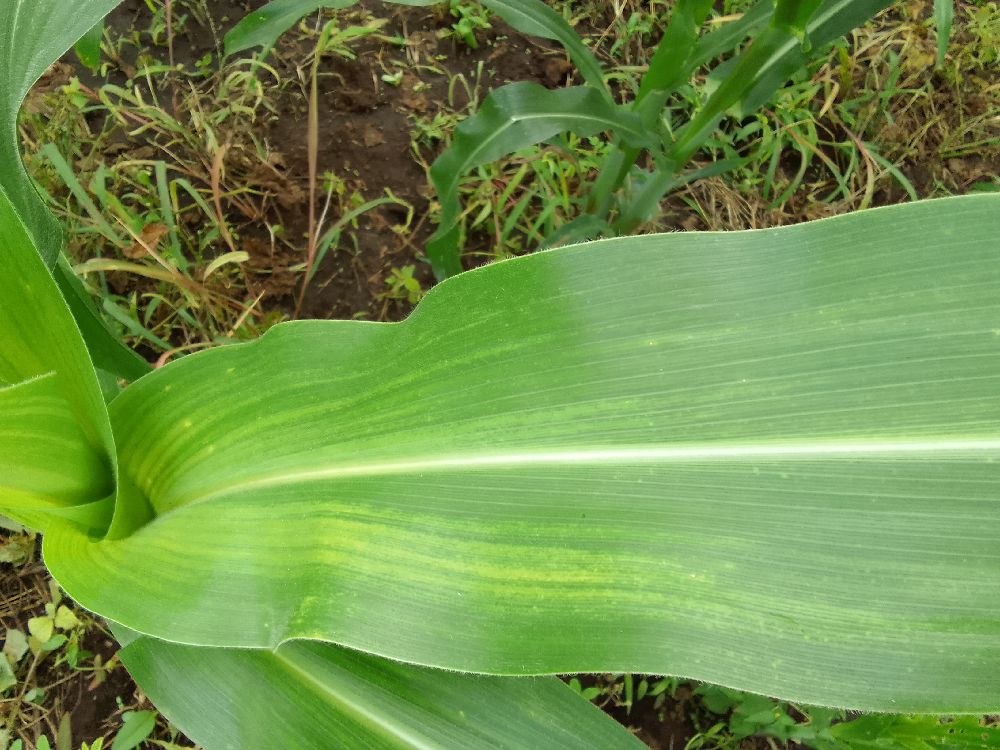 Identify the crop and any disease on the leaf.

maize, maize lethal necrosis
